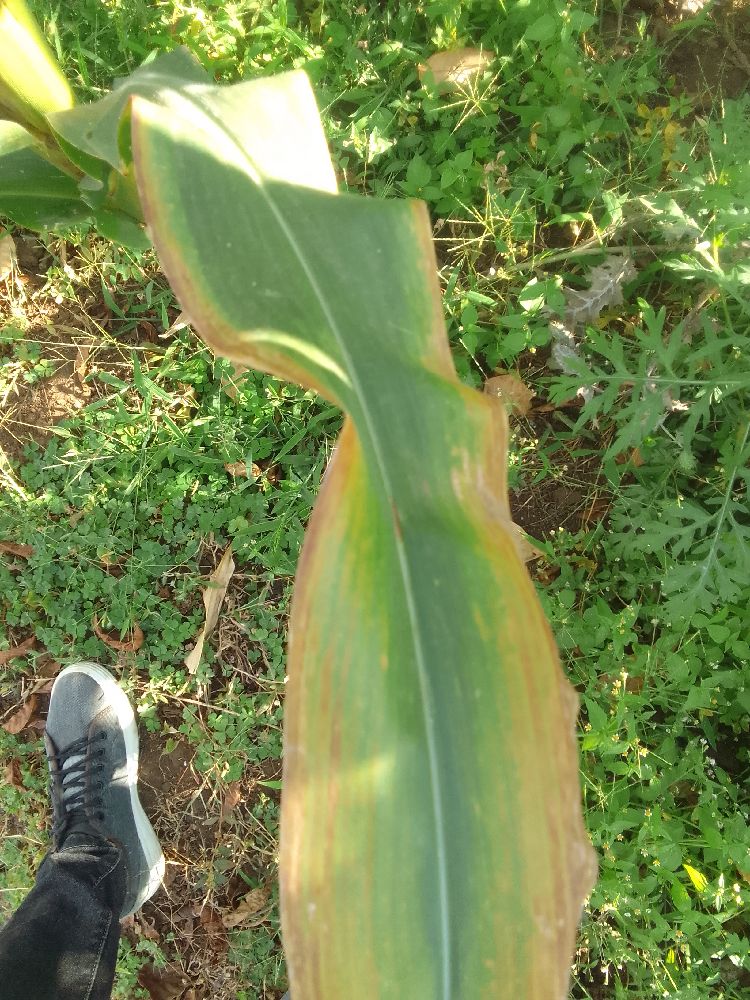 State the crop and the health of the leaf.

maize, maize lethal necrosis
